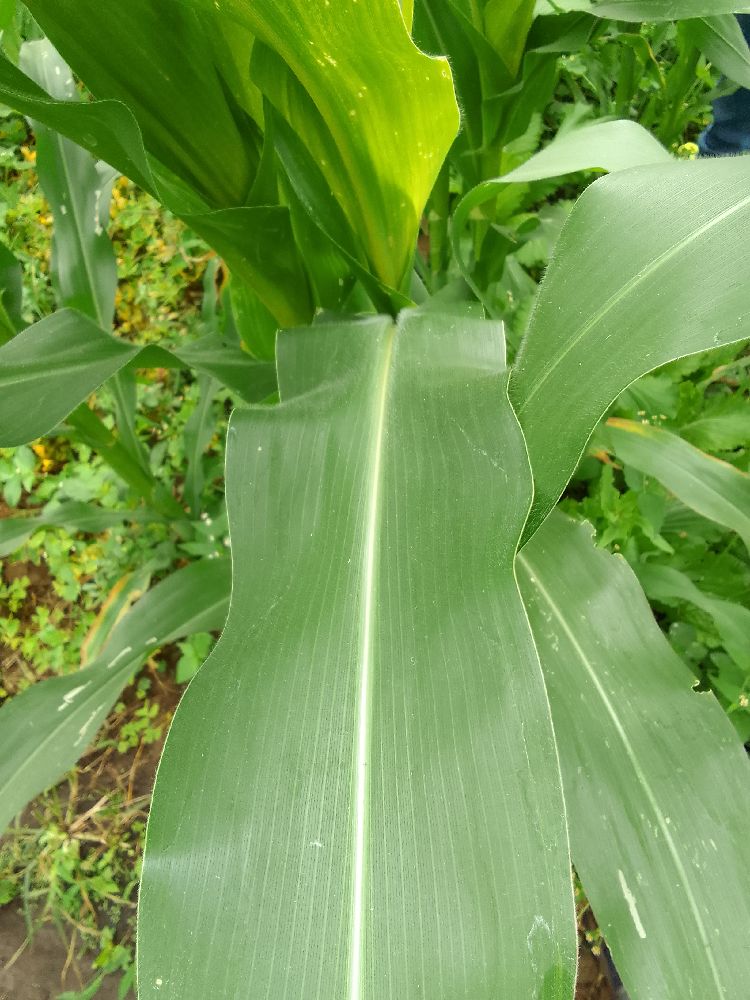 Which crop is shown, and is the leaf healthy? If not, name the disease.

maize, healthy
